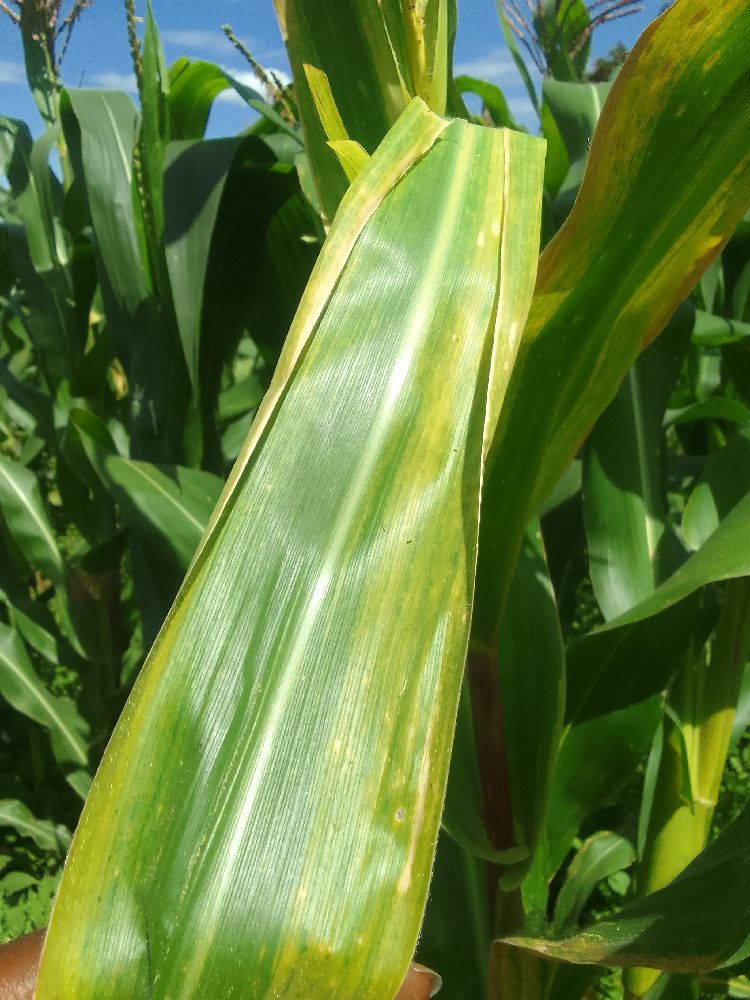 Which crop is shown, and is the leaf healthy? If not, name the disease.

maize, maize lethal necrosis
